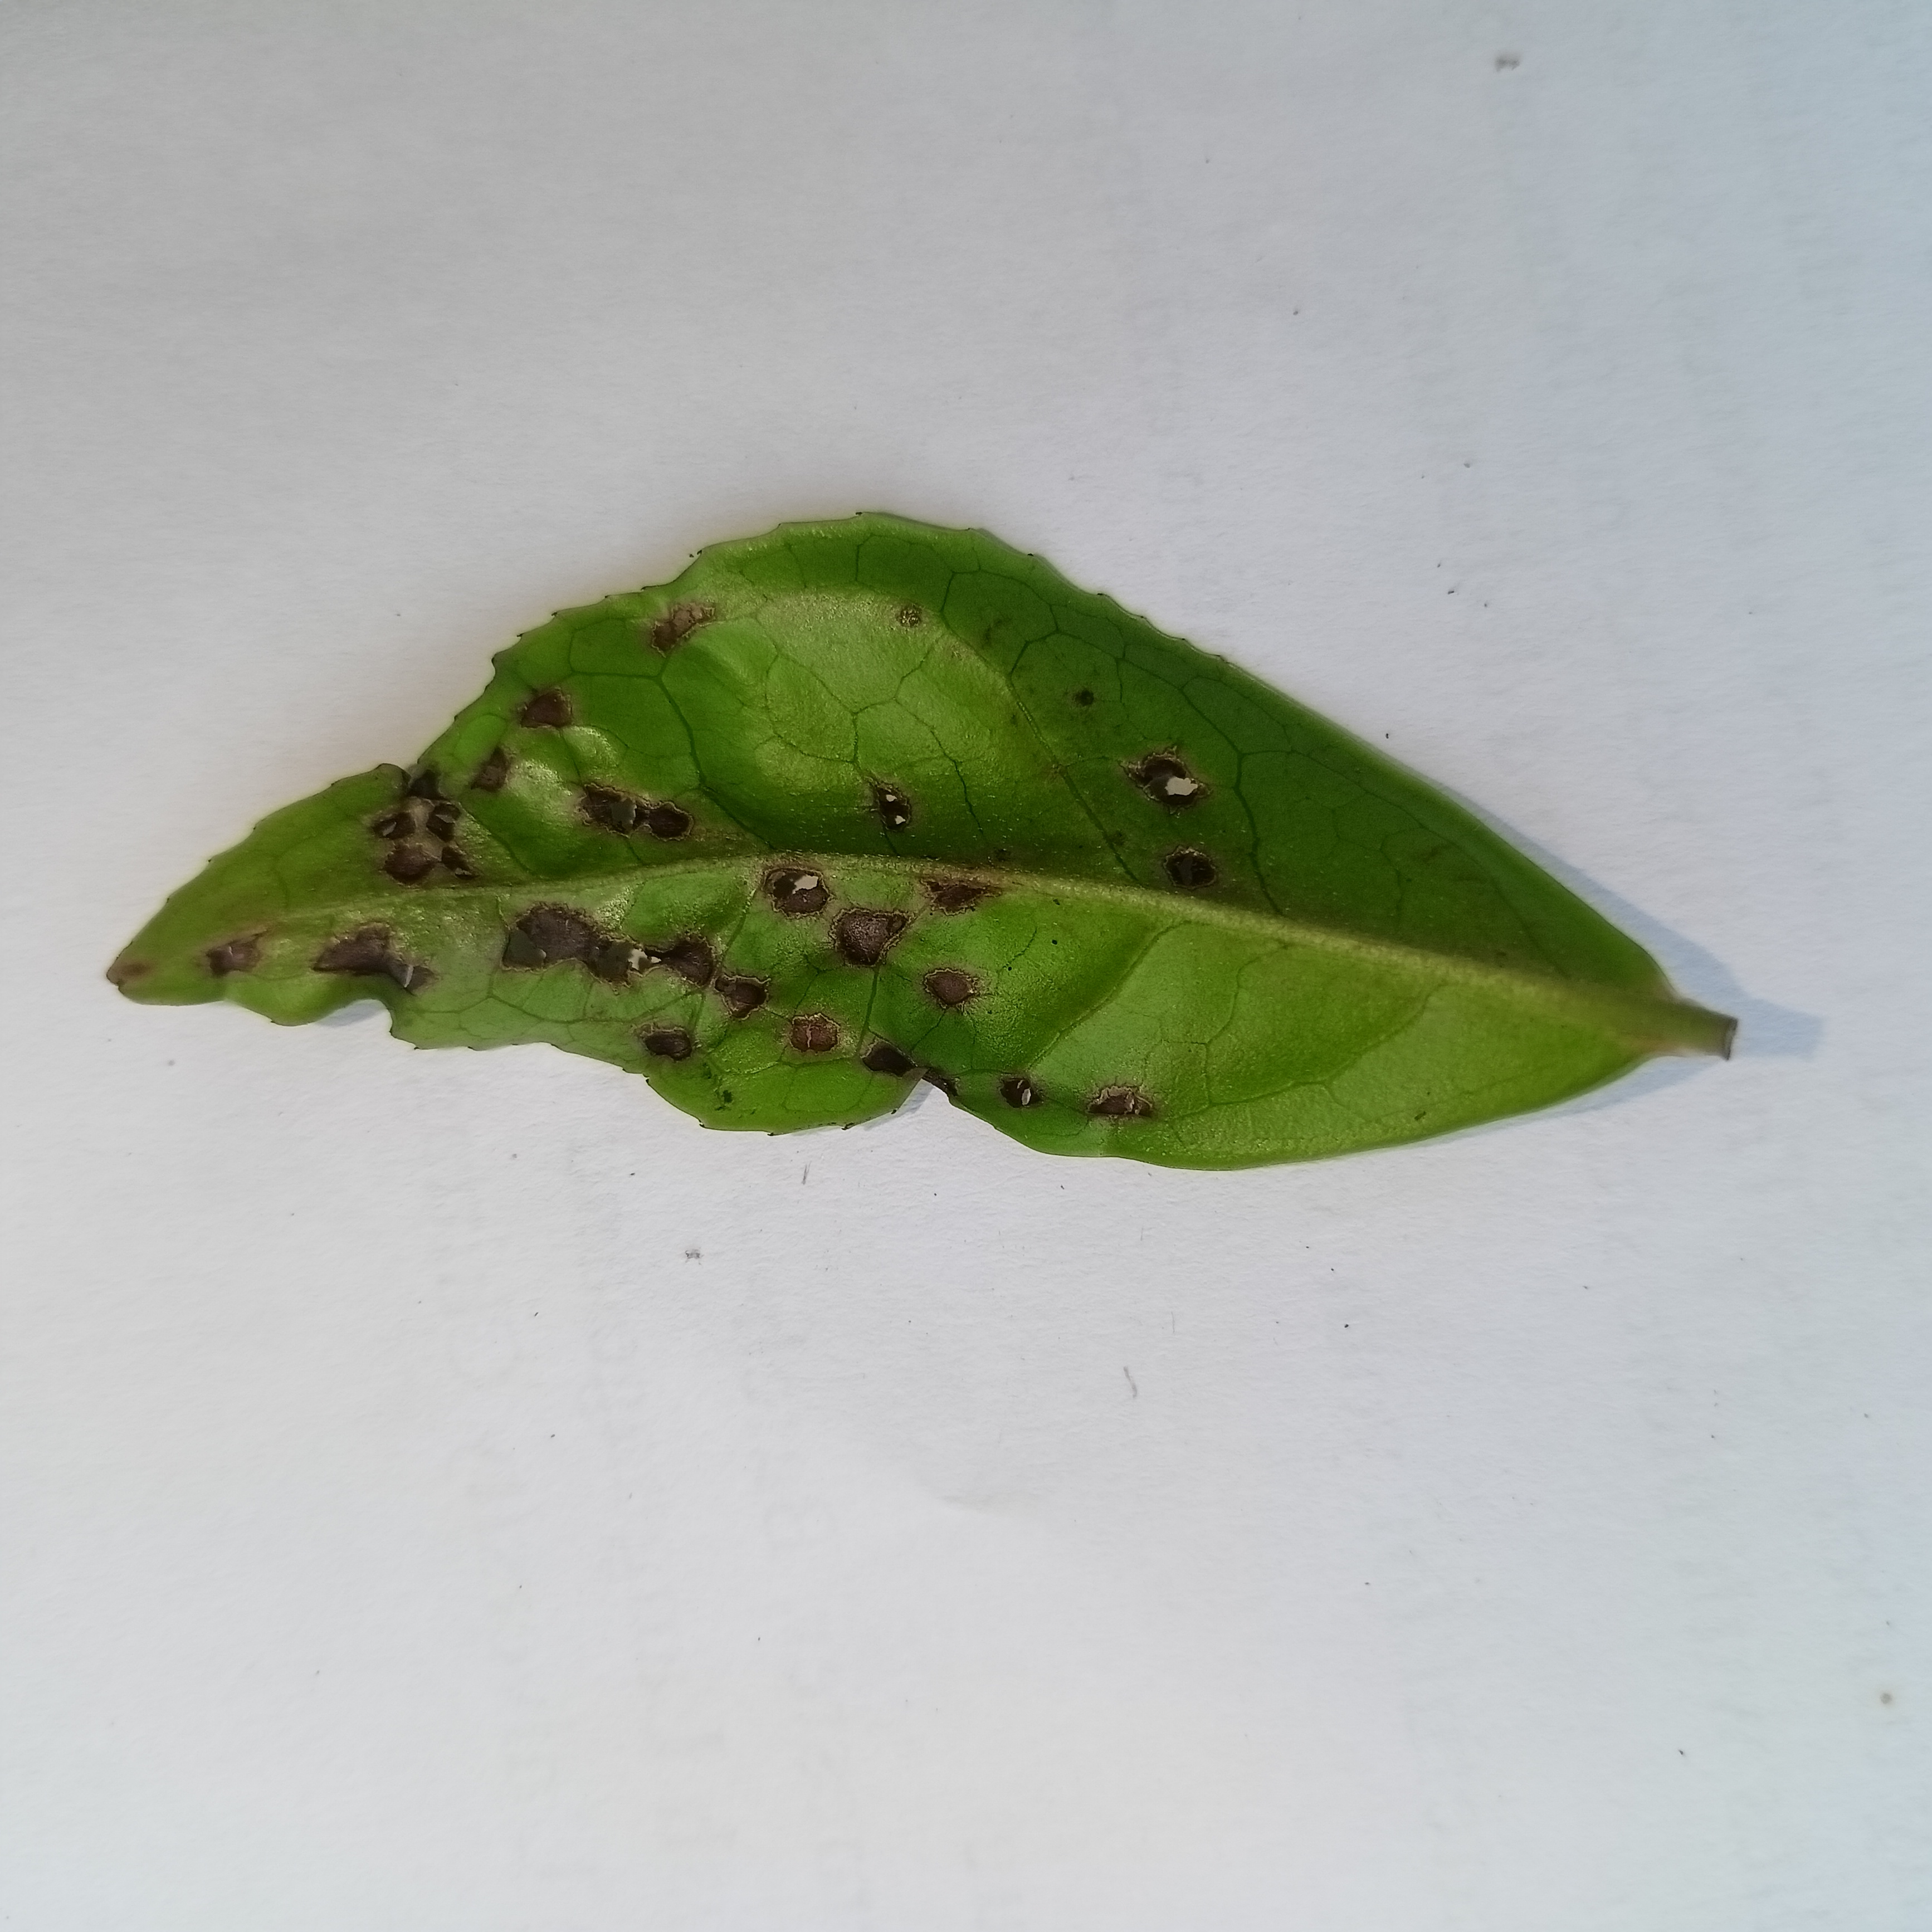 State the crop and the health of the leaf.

tea, helopeltis
